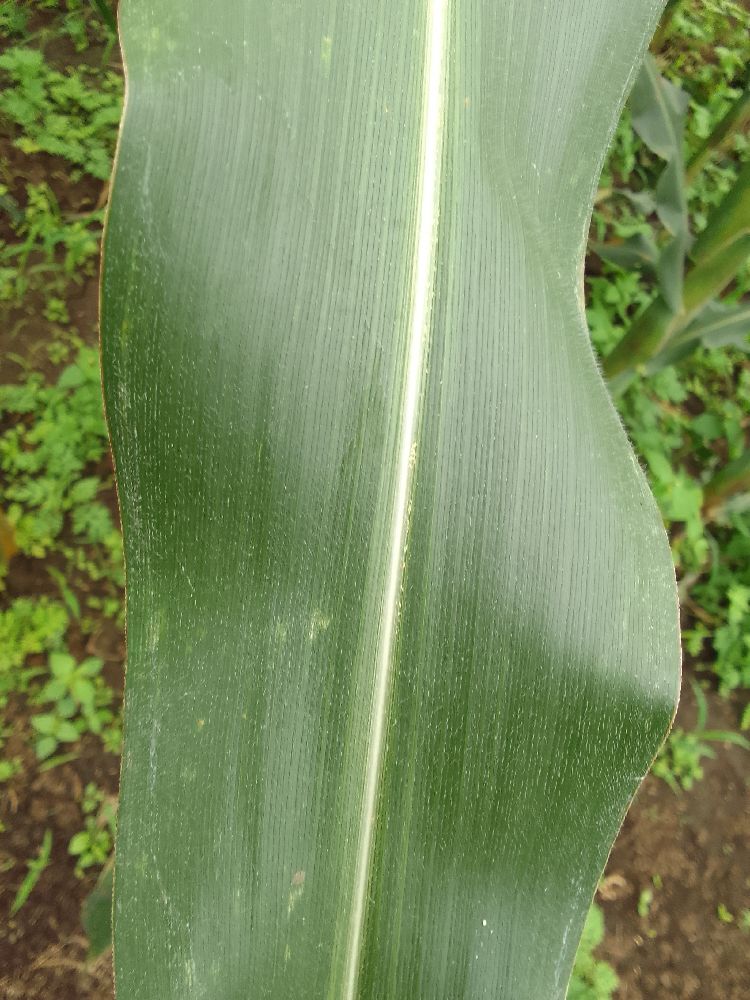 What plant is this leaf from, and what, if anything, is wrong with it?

maize, healthy
